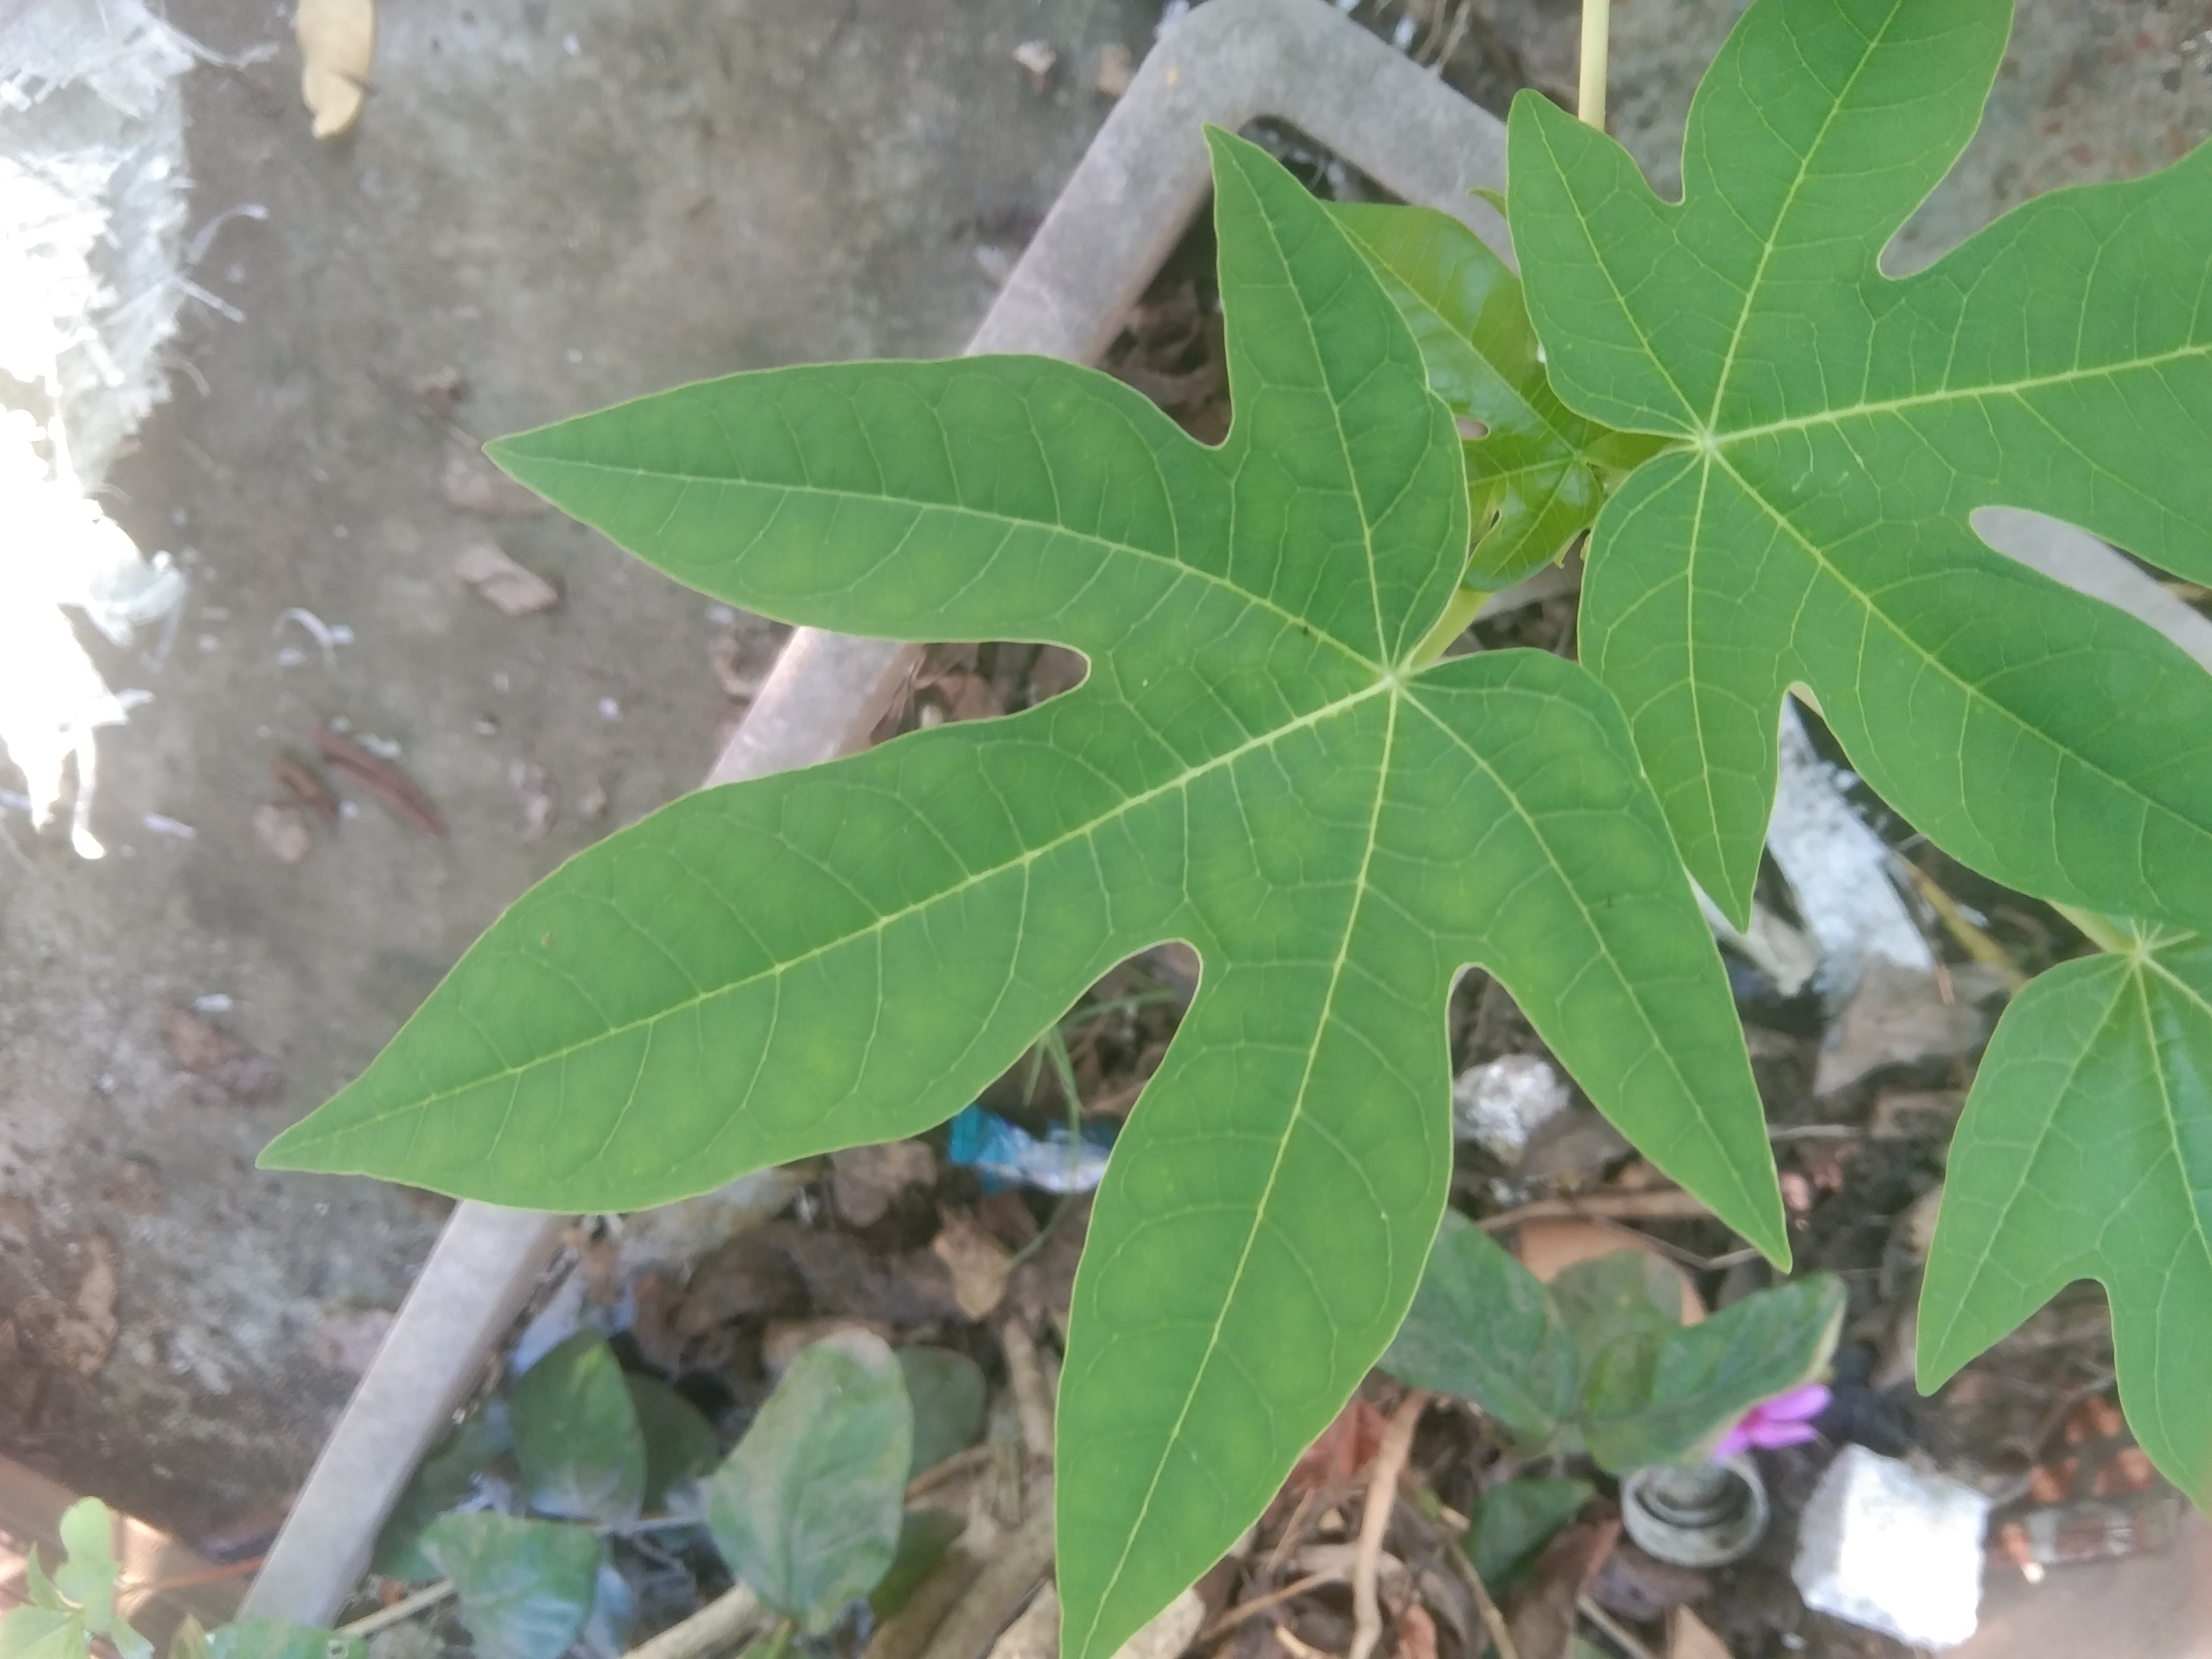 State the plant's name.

papaya
